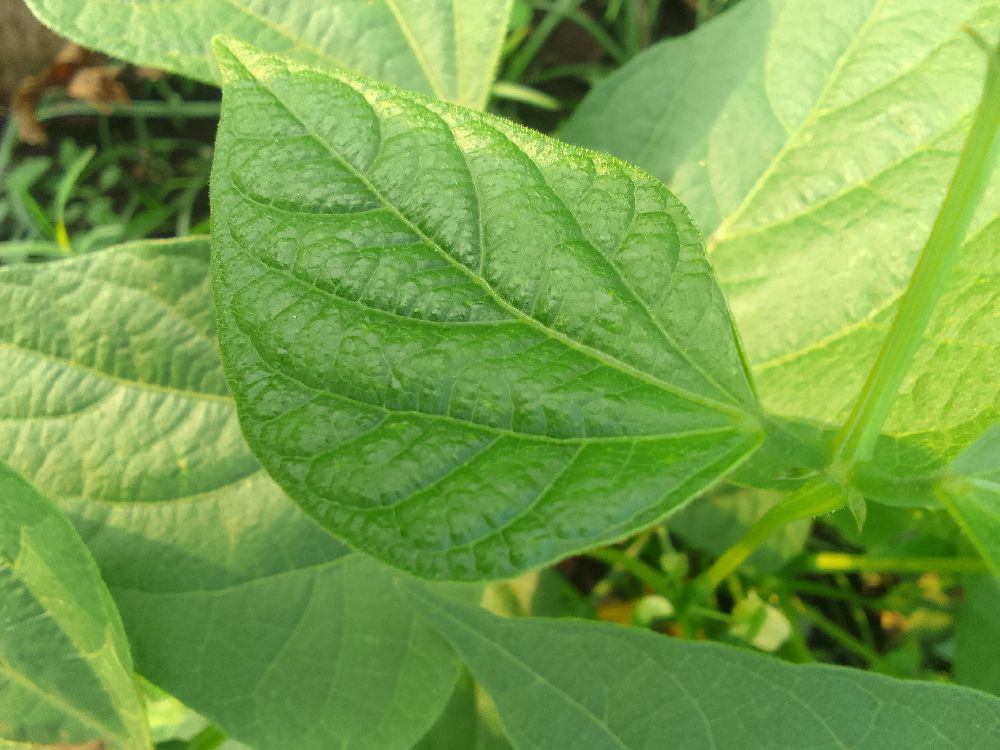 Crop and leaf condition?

common bean, healthy
